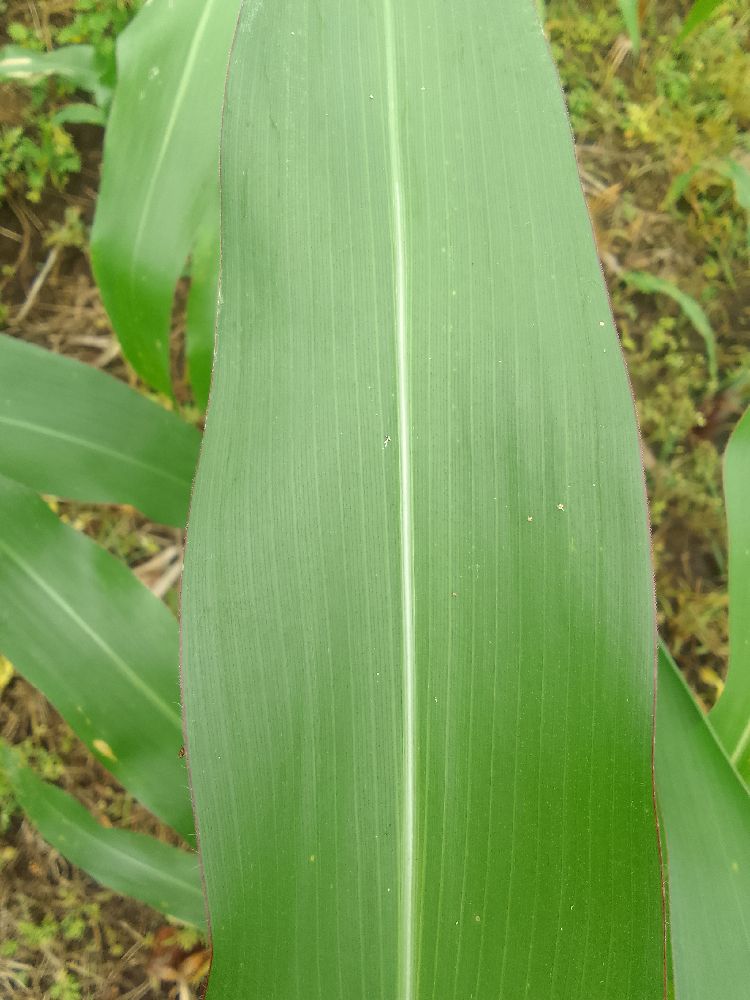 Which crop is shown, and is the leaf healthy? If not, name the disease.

maize, healthy
